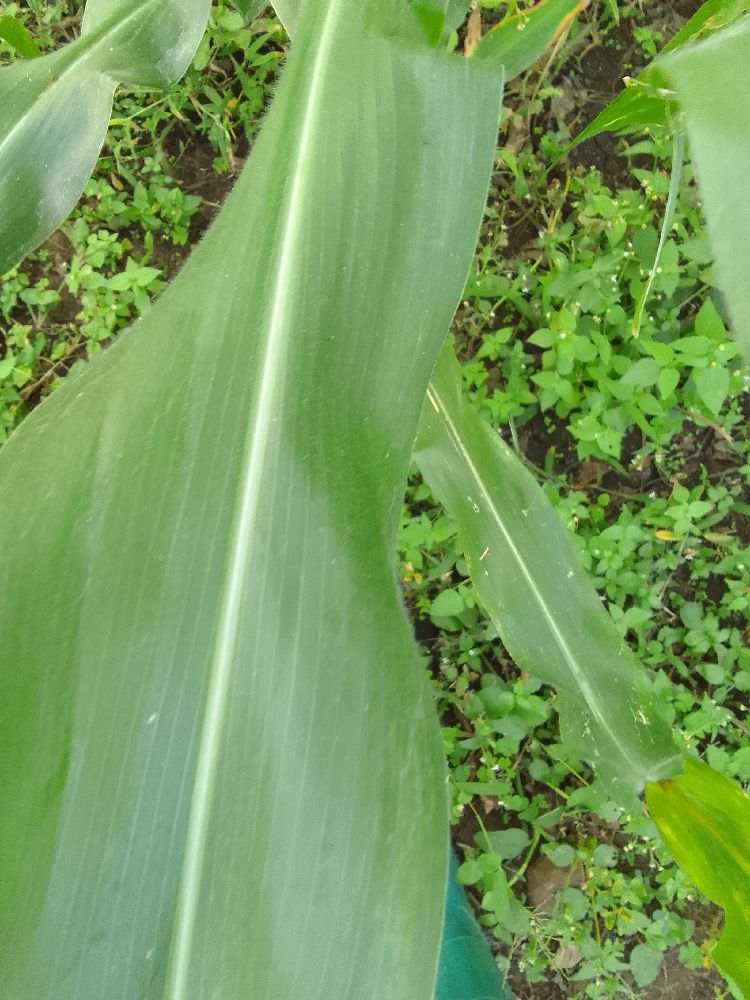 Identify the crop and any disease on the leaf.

maize, healthy
